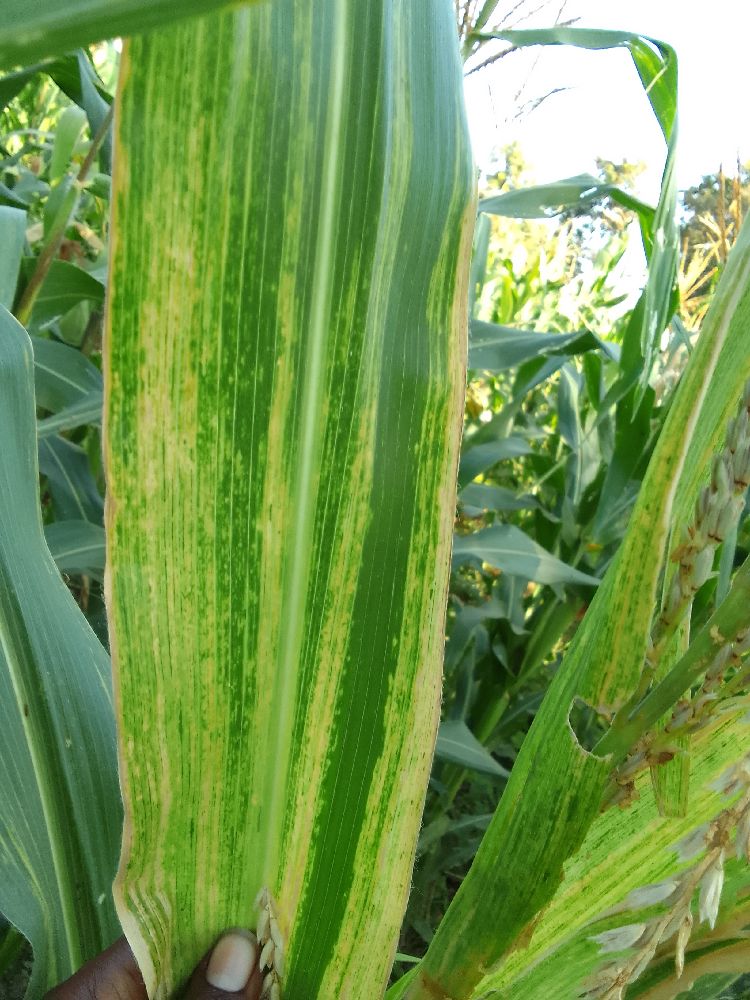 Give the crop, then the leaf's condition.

maize, maize lethal necrosis
